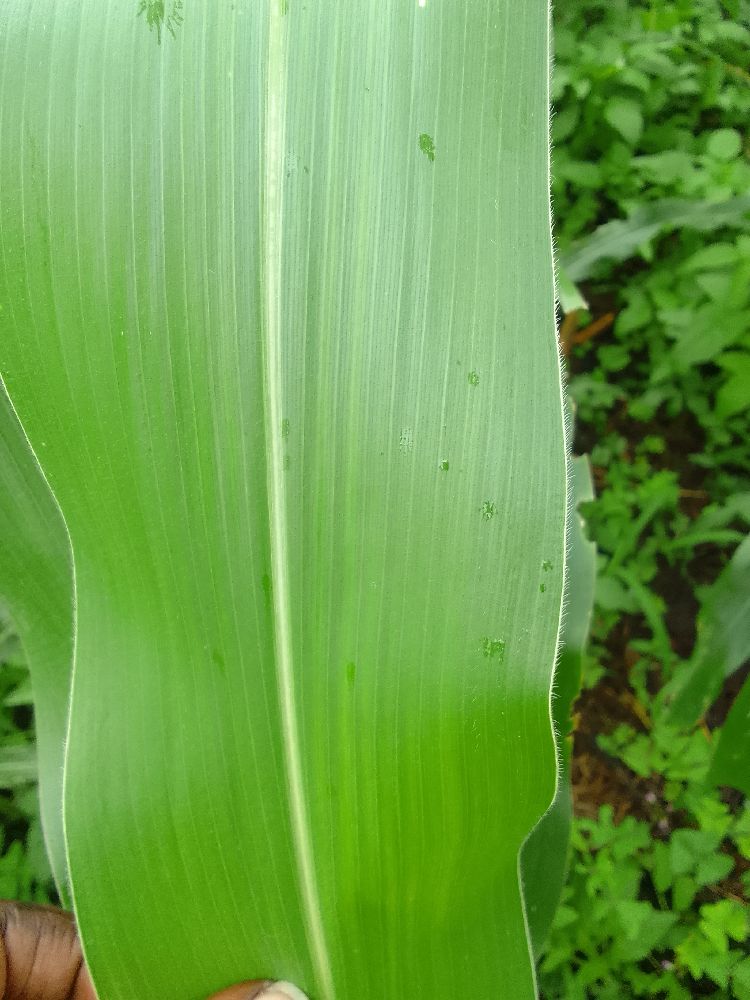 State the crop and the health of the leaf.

maize, healthy
